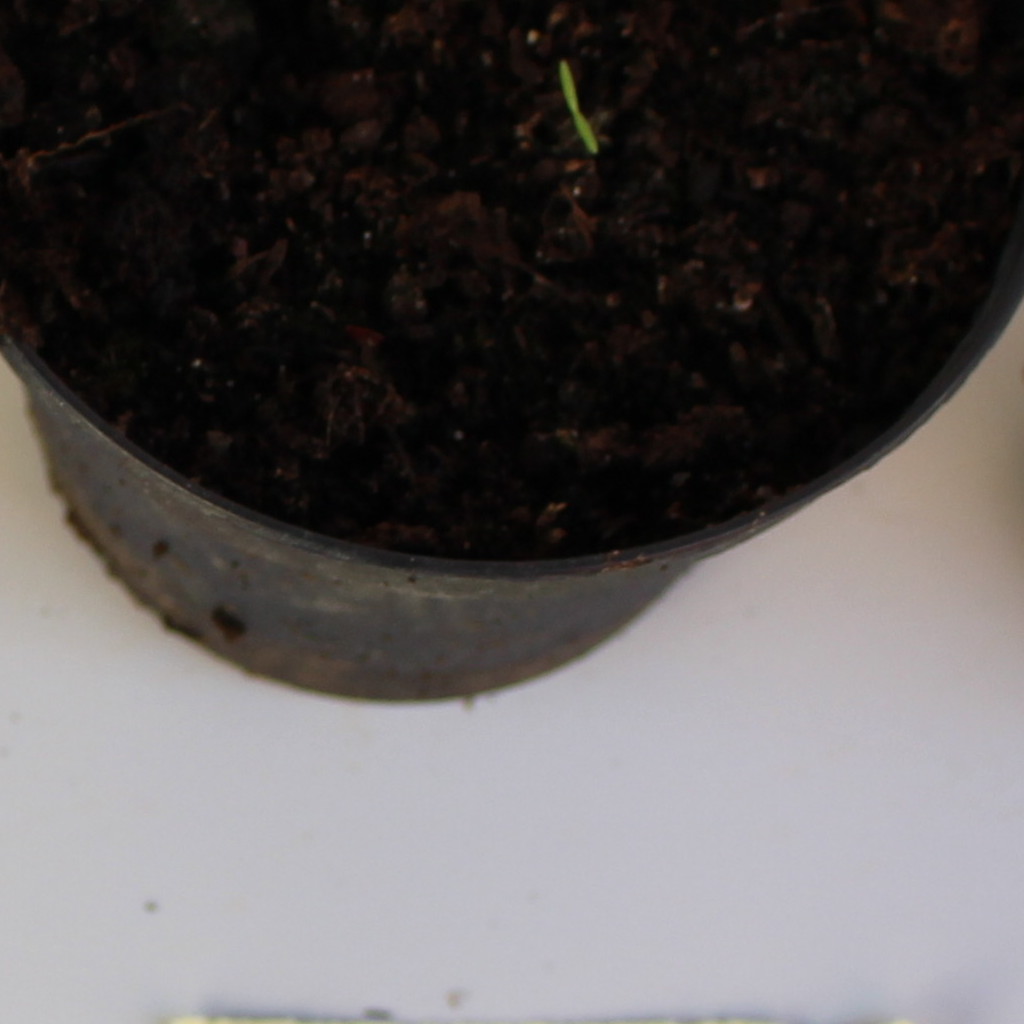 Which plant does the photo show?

Papaver rhoeas
